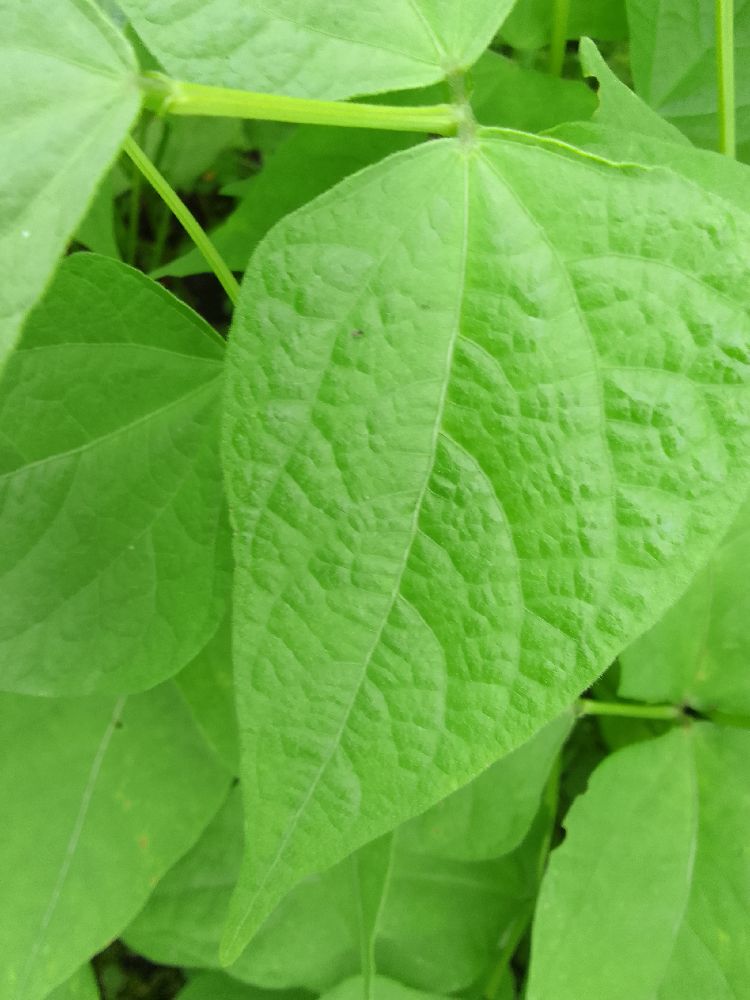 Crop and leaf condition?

common bean, healthy
